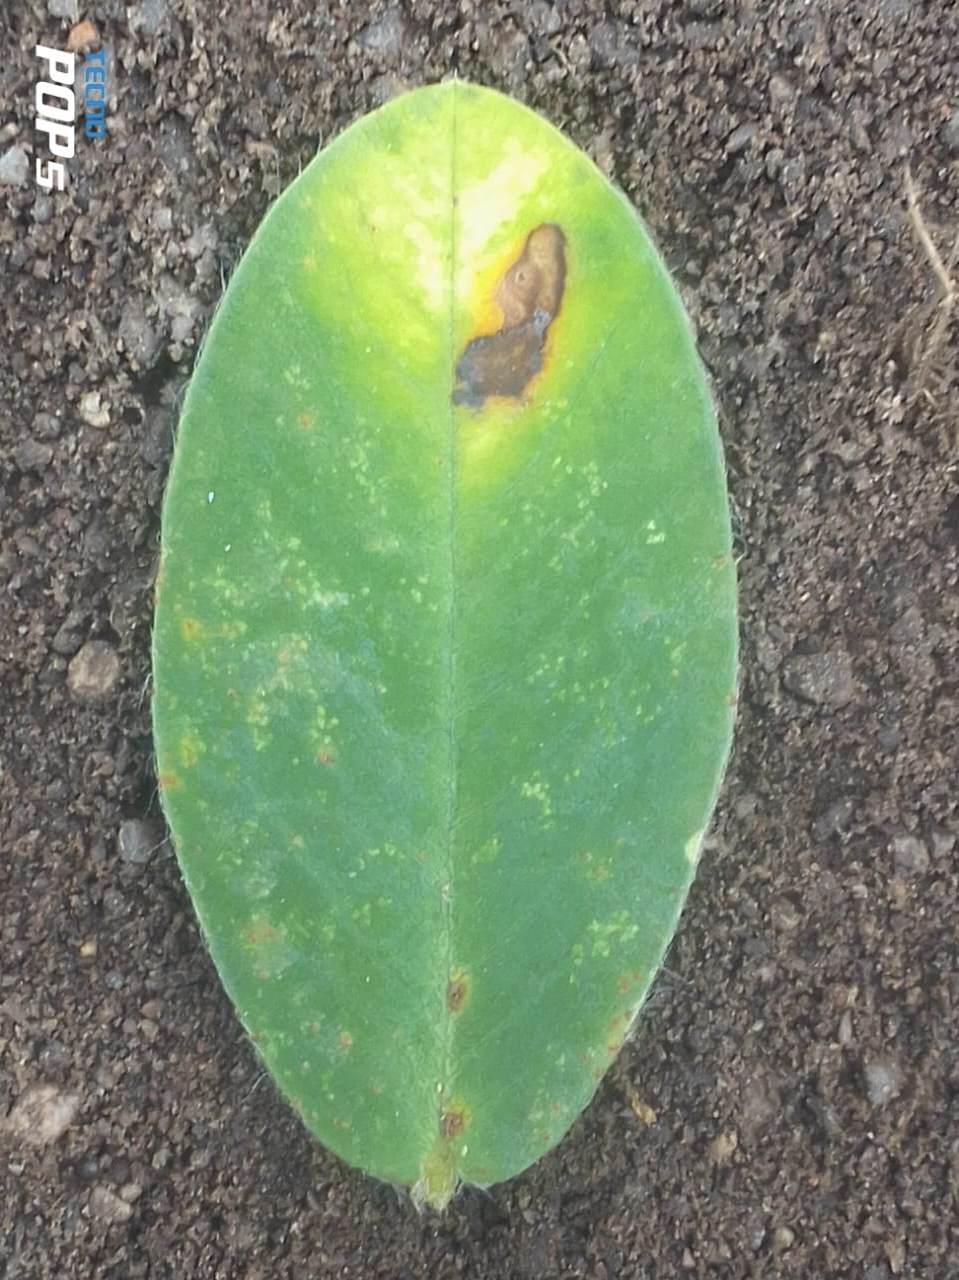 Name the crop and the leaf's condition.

peanut, phoma arachidicola
